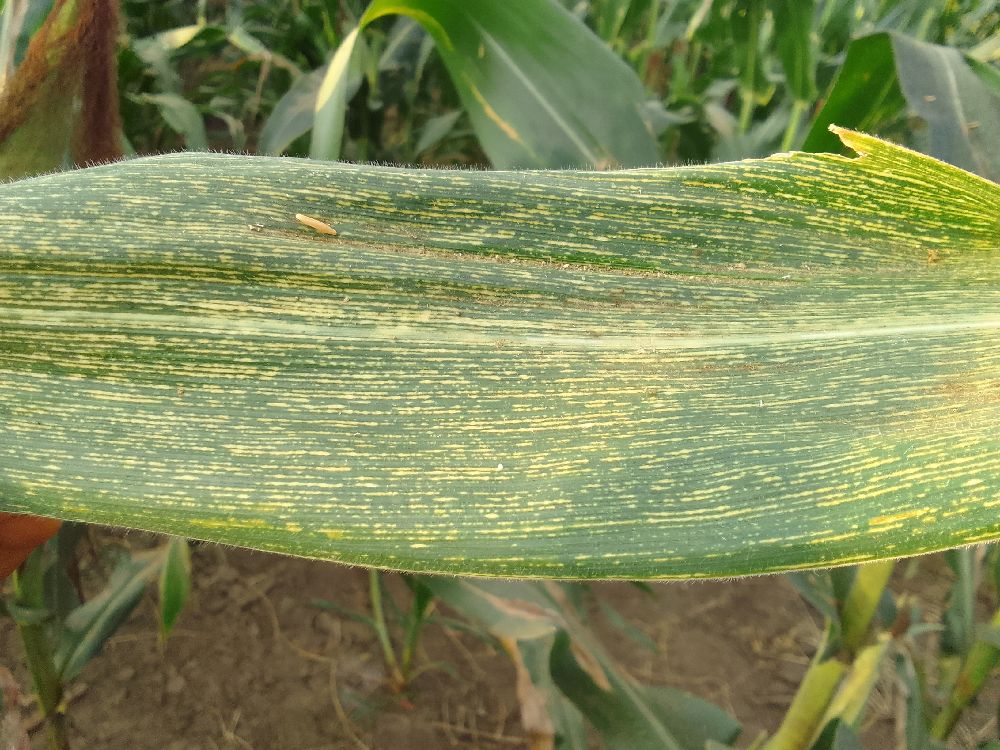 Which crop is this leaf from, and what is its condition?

maize, maize streak virus
